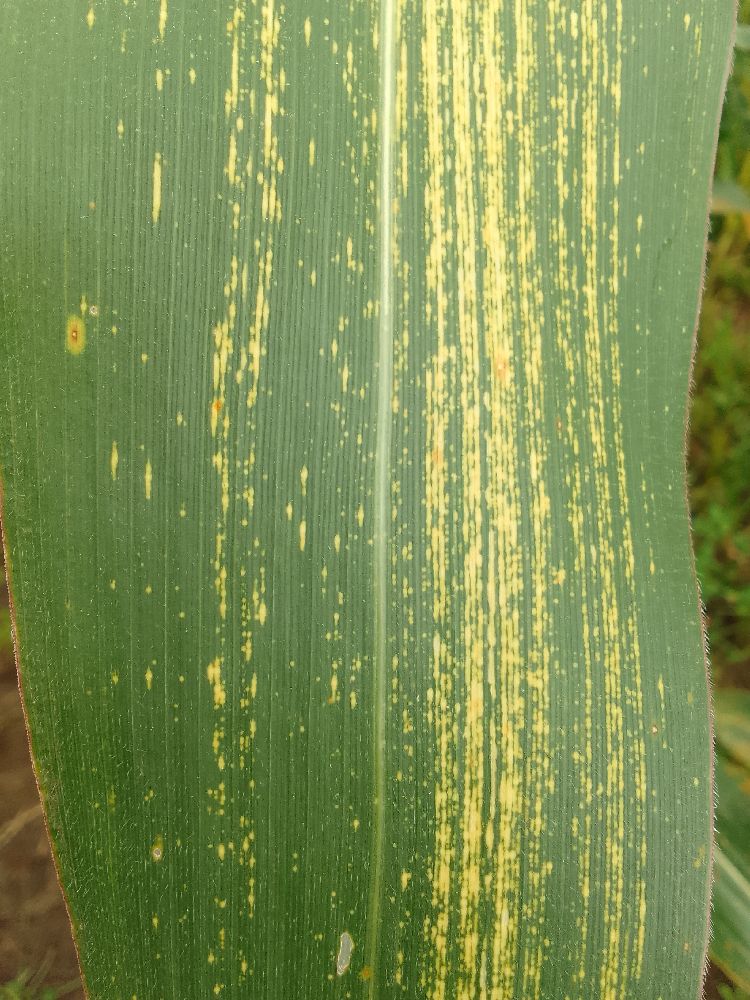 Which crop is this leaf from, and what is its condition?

maize, maize streak virus
